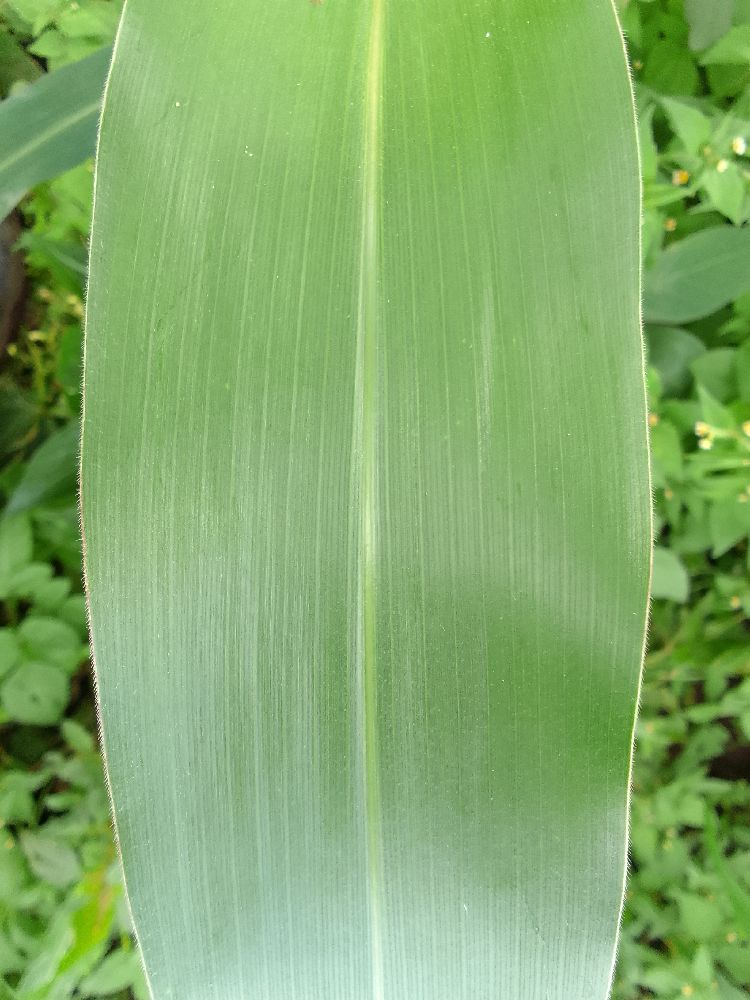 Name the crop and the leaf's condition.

maize, healthy
